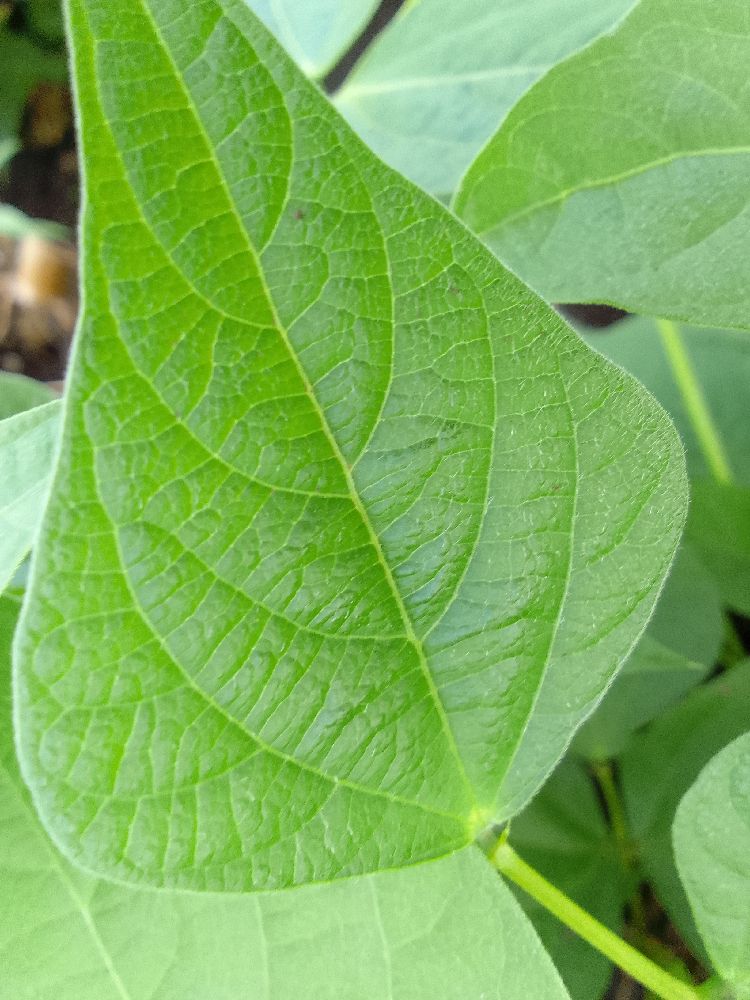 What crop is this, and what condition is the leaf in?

common bean, healthy
